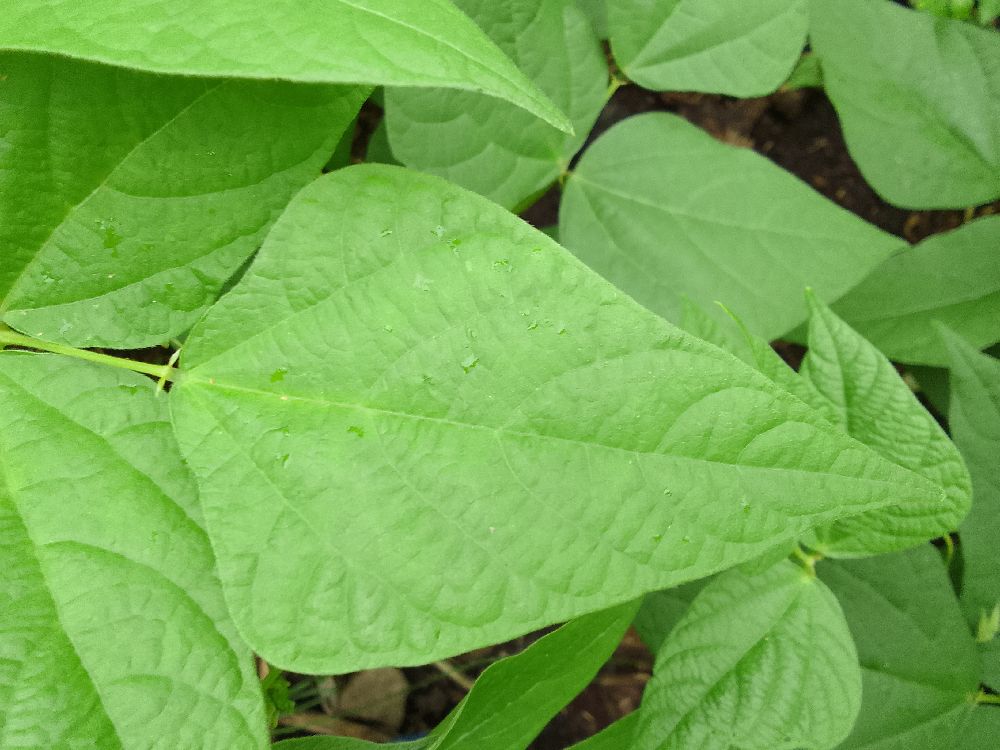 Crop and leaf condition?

common bean, healthy
